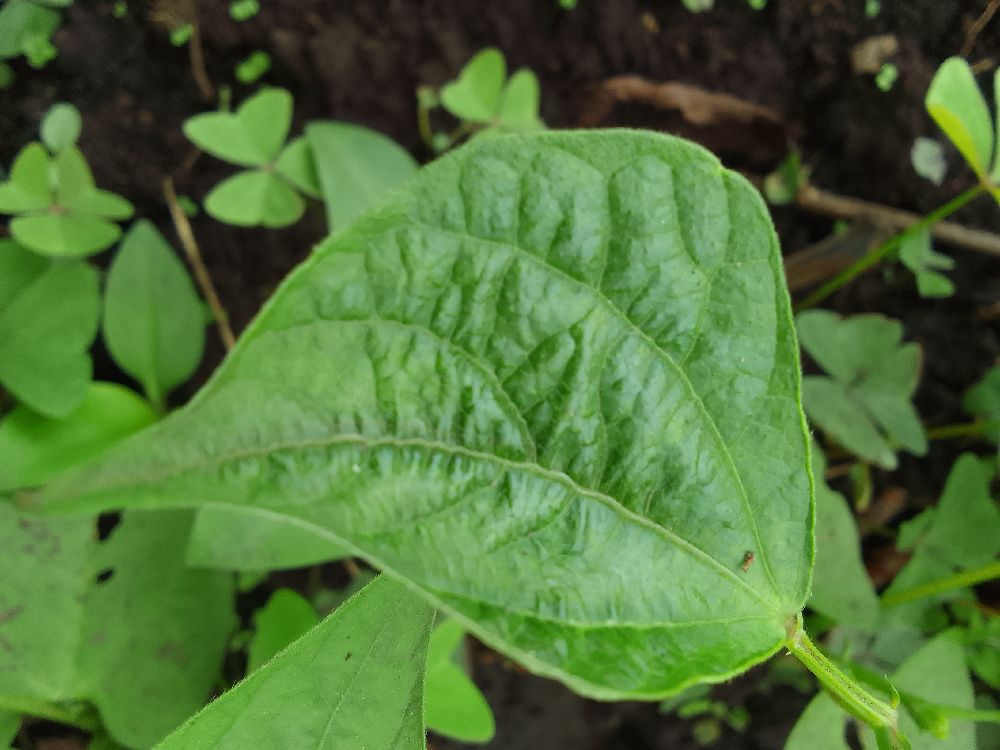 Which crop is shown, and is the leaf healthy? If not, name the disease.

common bean, healthy
